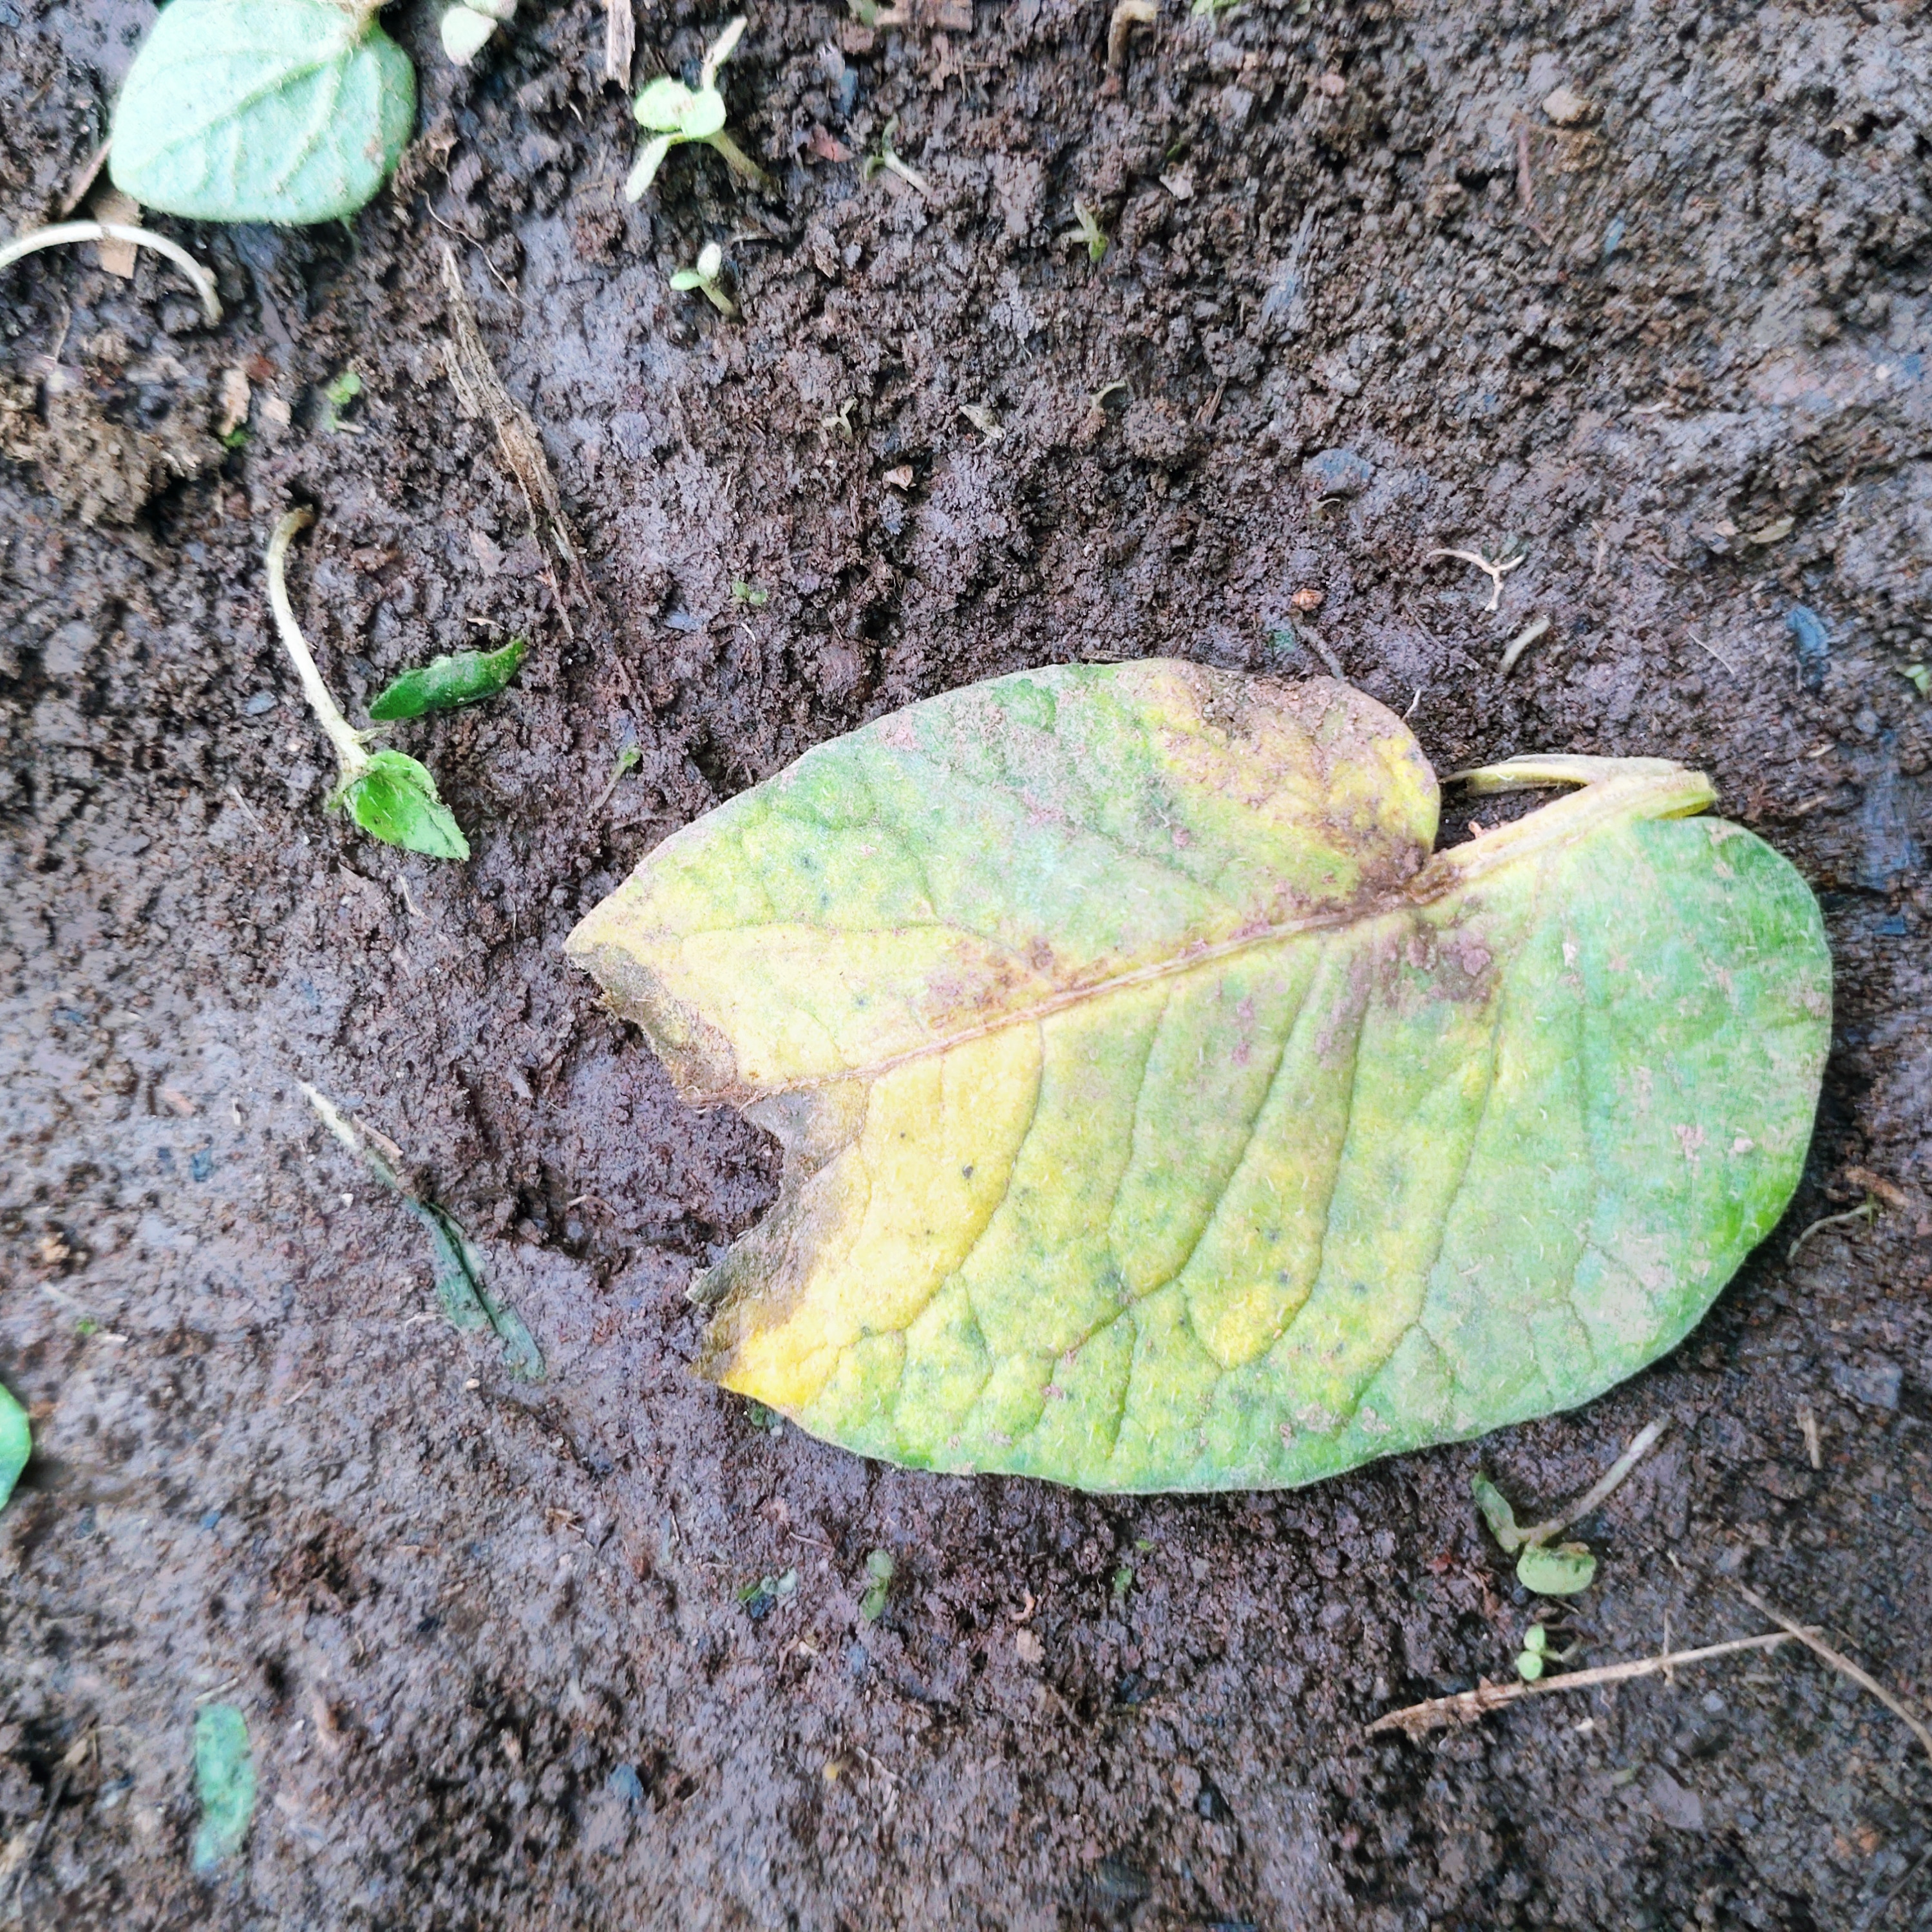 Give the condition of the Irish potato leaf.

late blight
